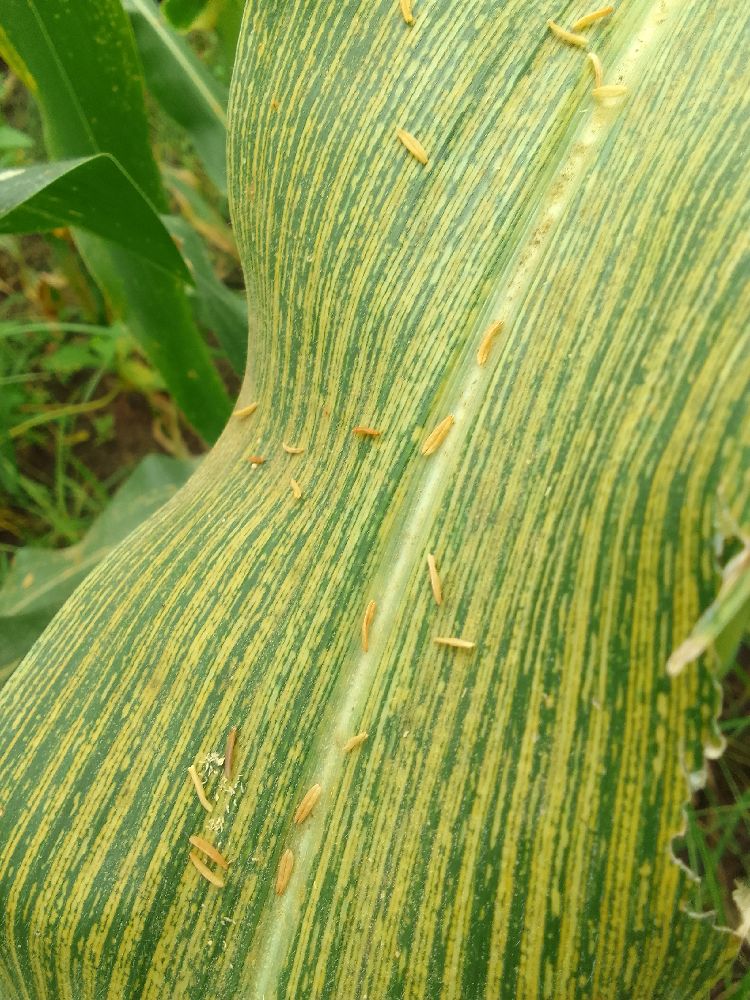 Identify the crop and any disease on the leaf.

maize, maize streak virus
